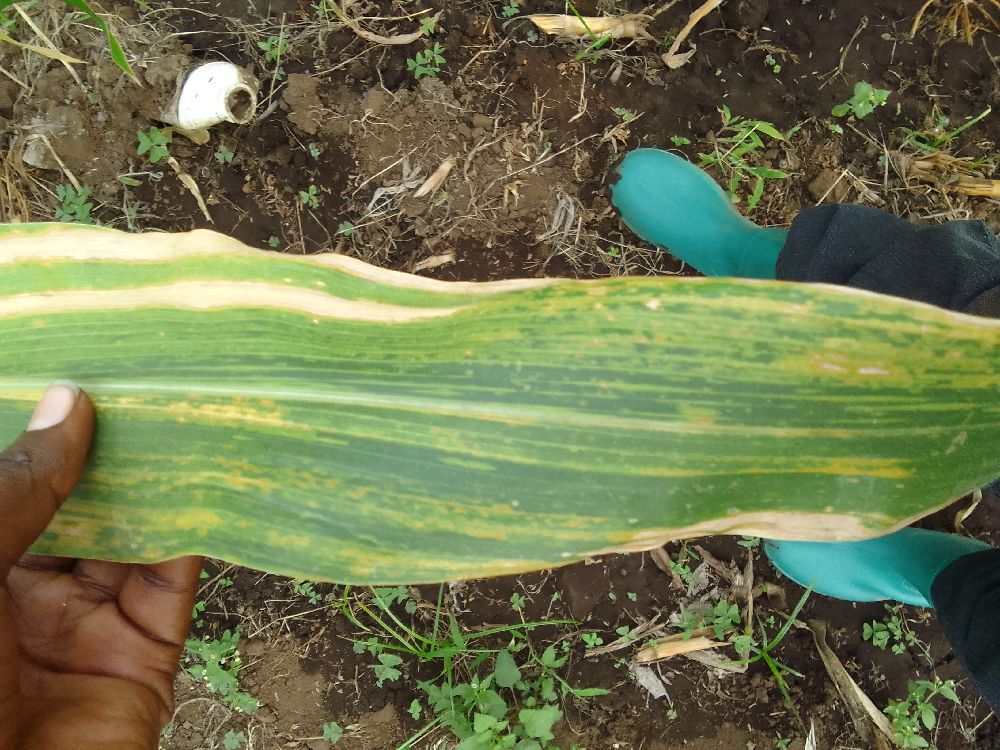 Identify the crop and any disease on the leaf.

maize, maize lethal necrosis
